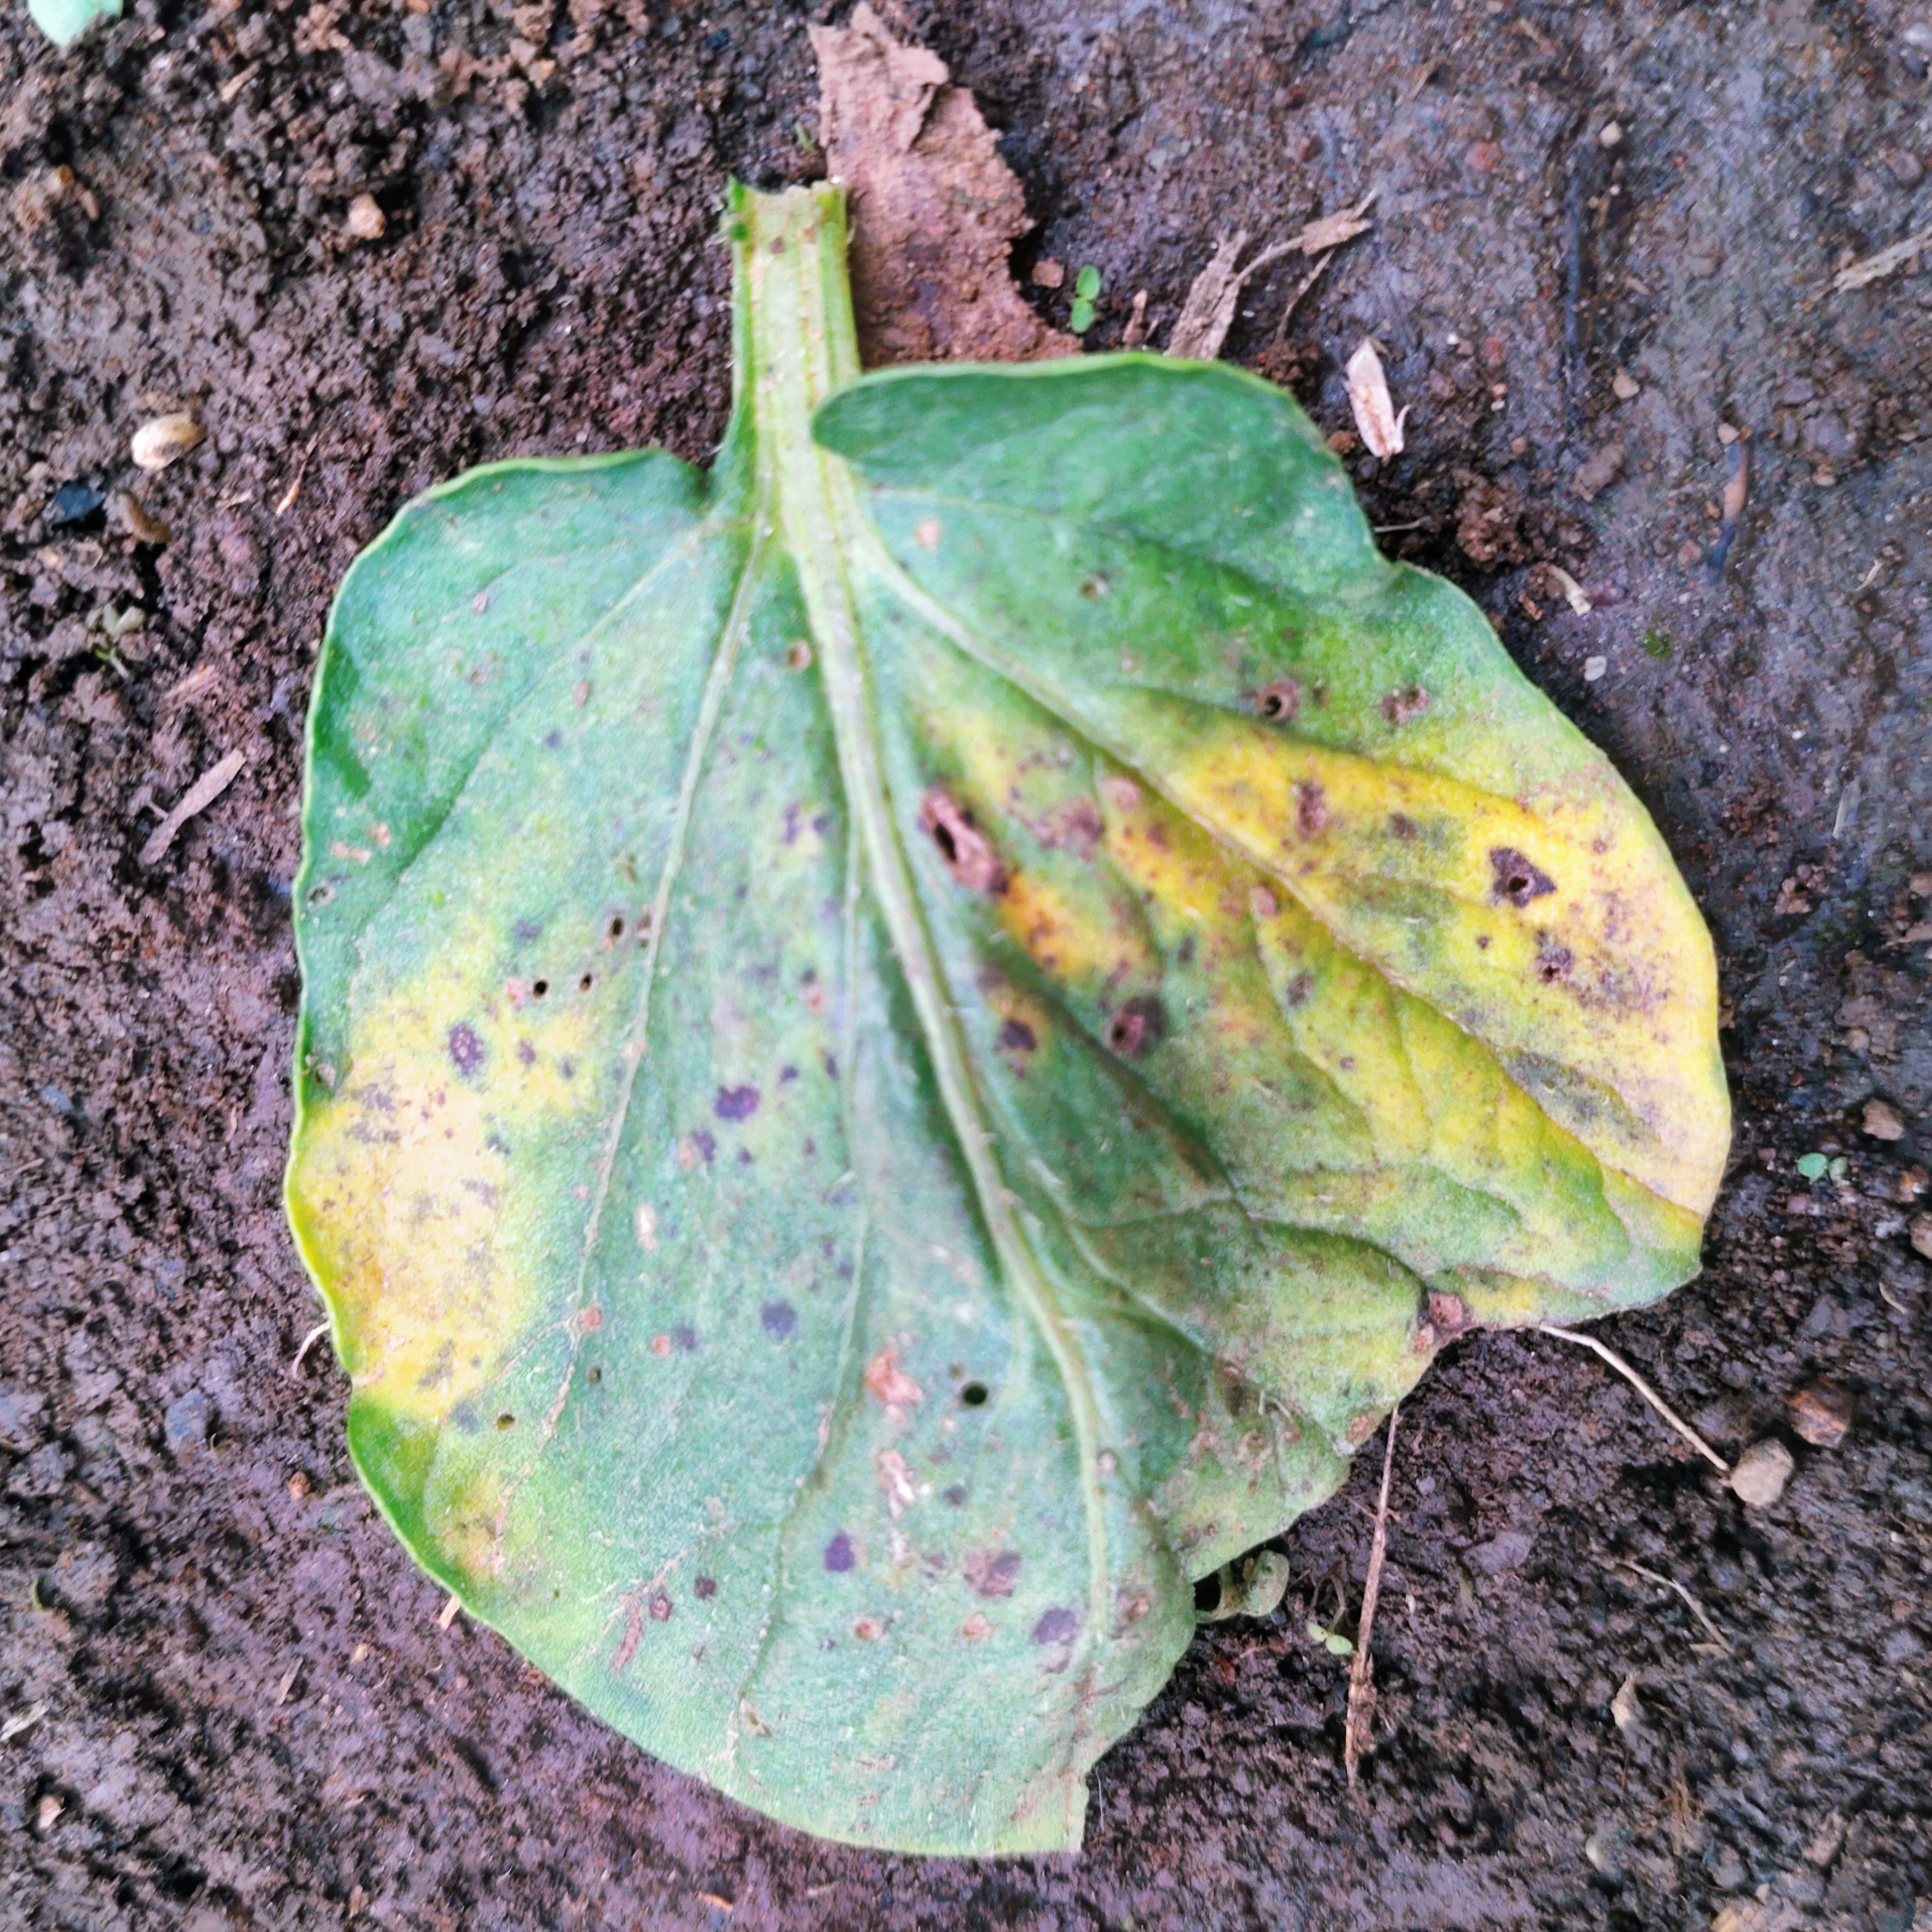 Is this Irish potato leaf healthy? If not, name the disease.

late blight
